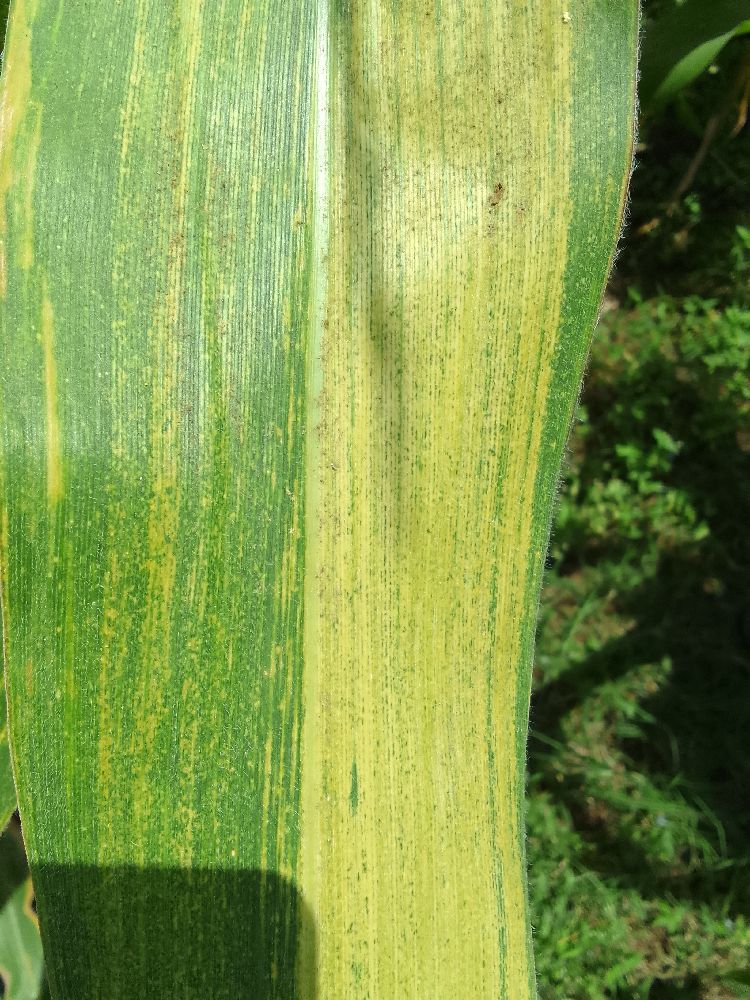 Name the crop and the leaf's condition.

maize, maize lethal necrosis
